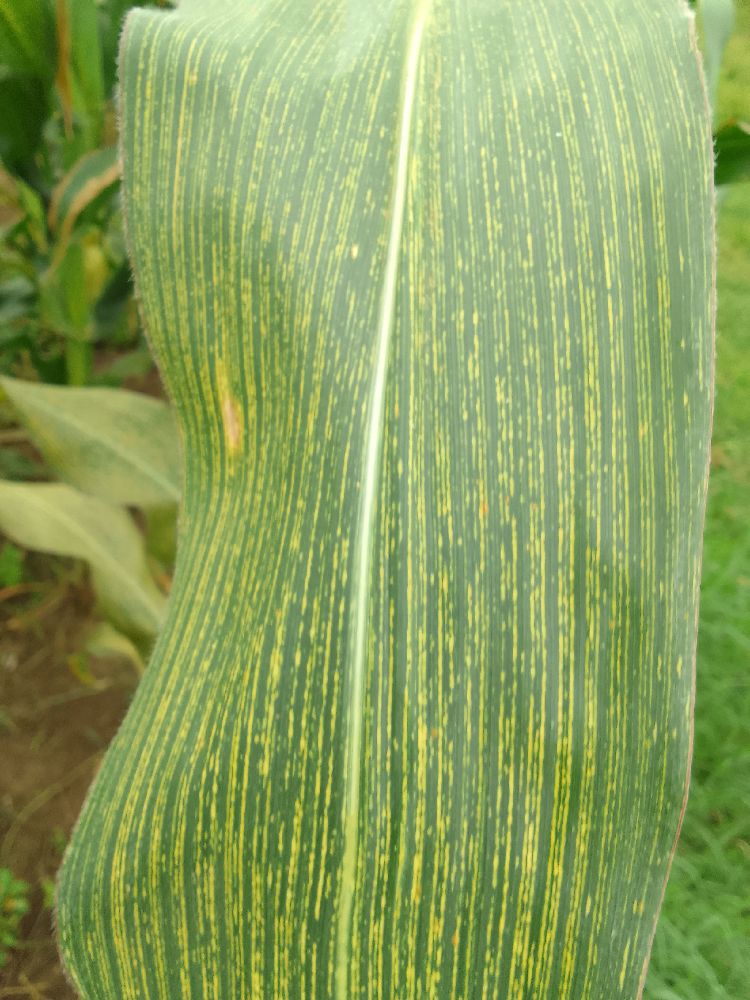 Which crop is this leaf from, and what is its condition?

maize, maize streak virus
